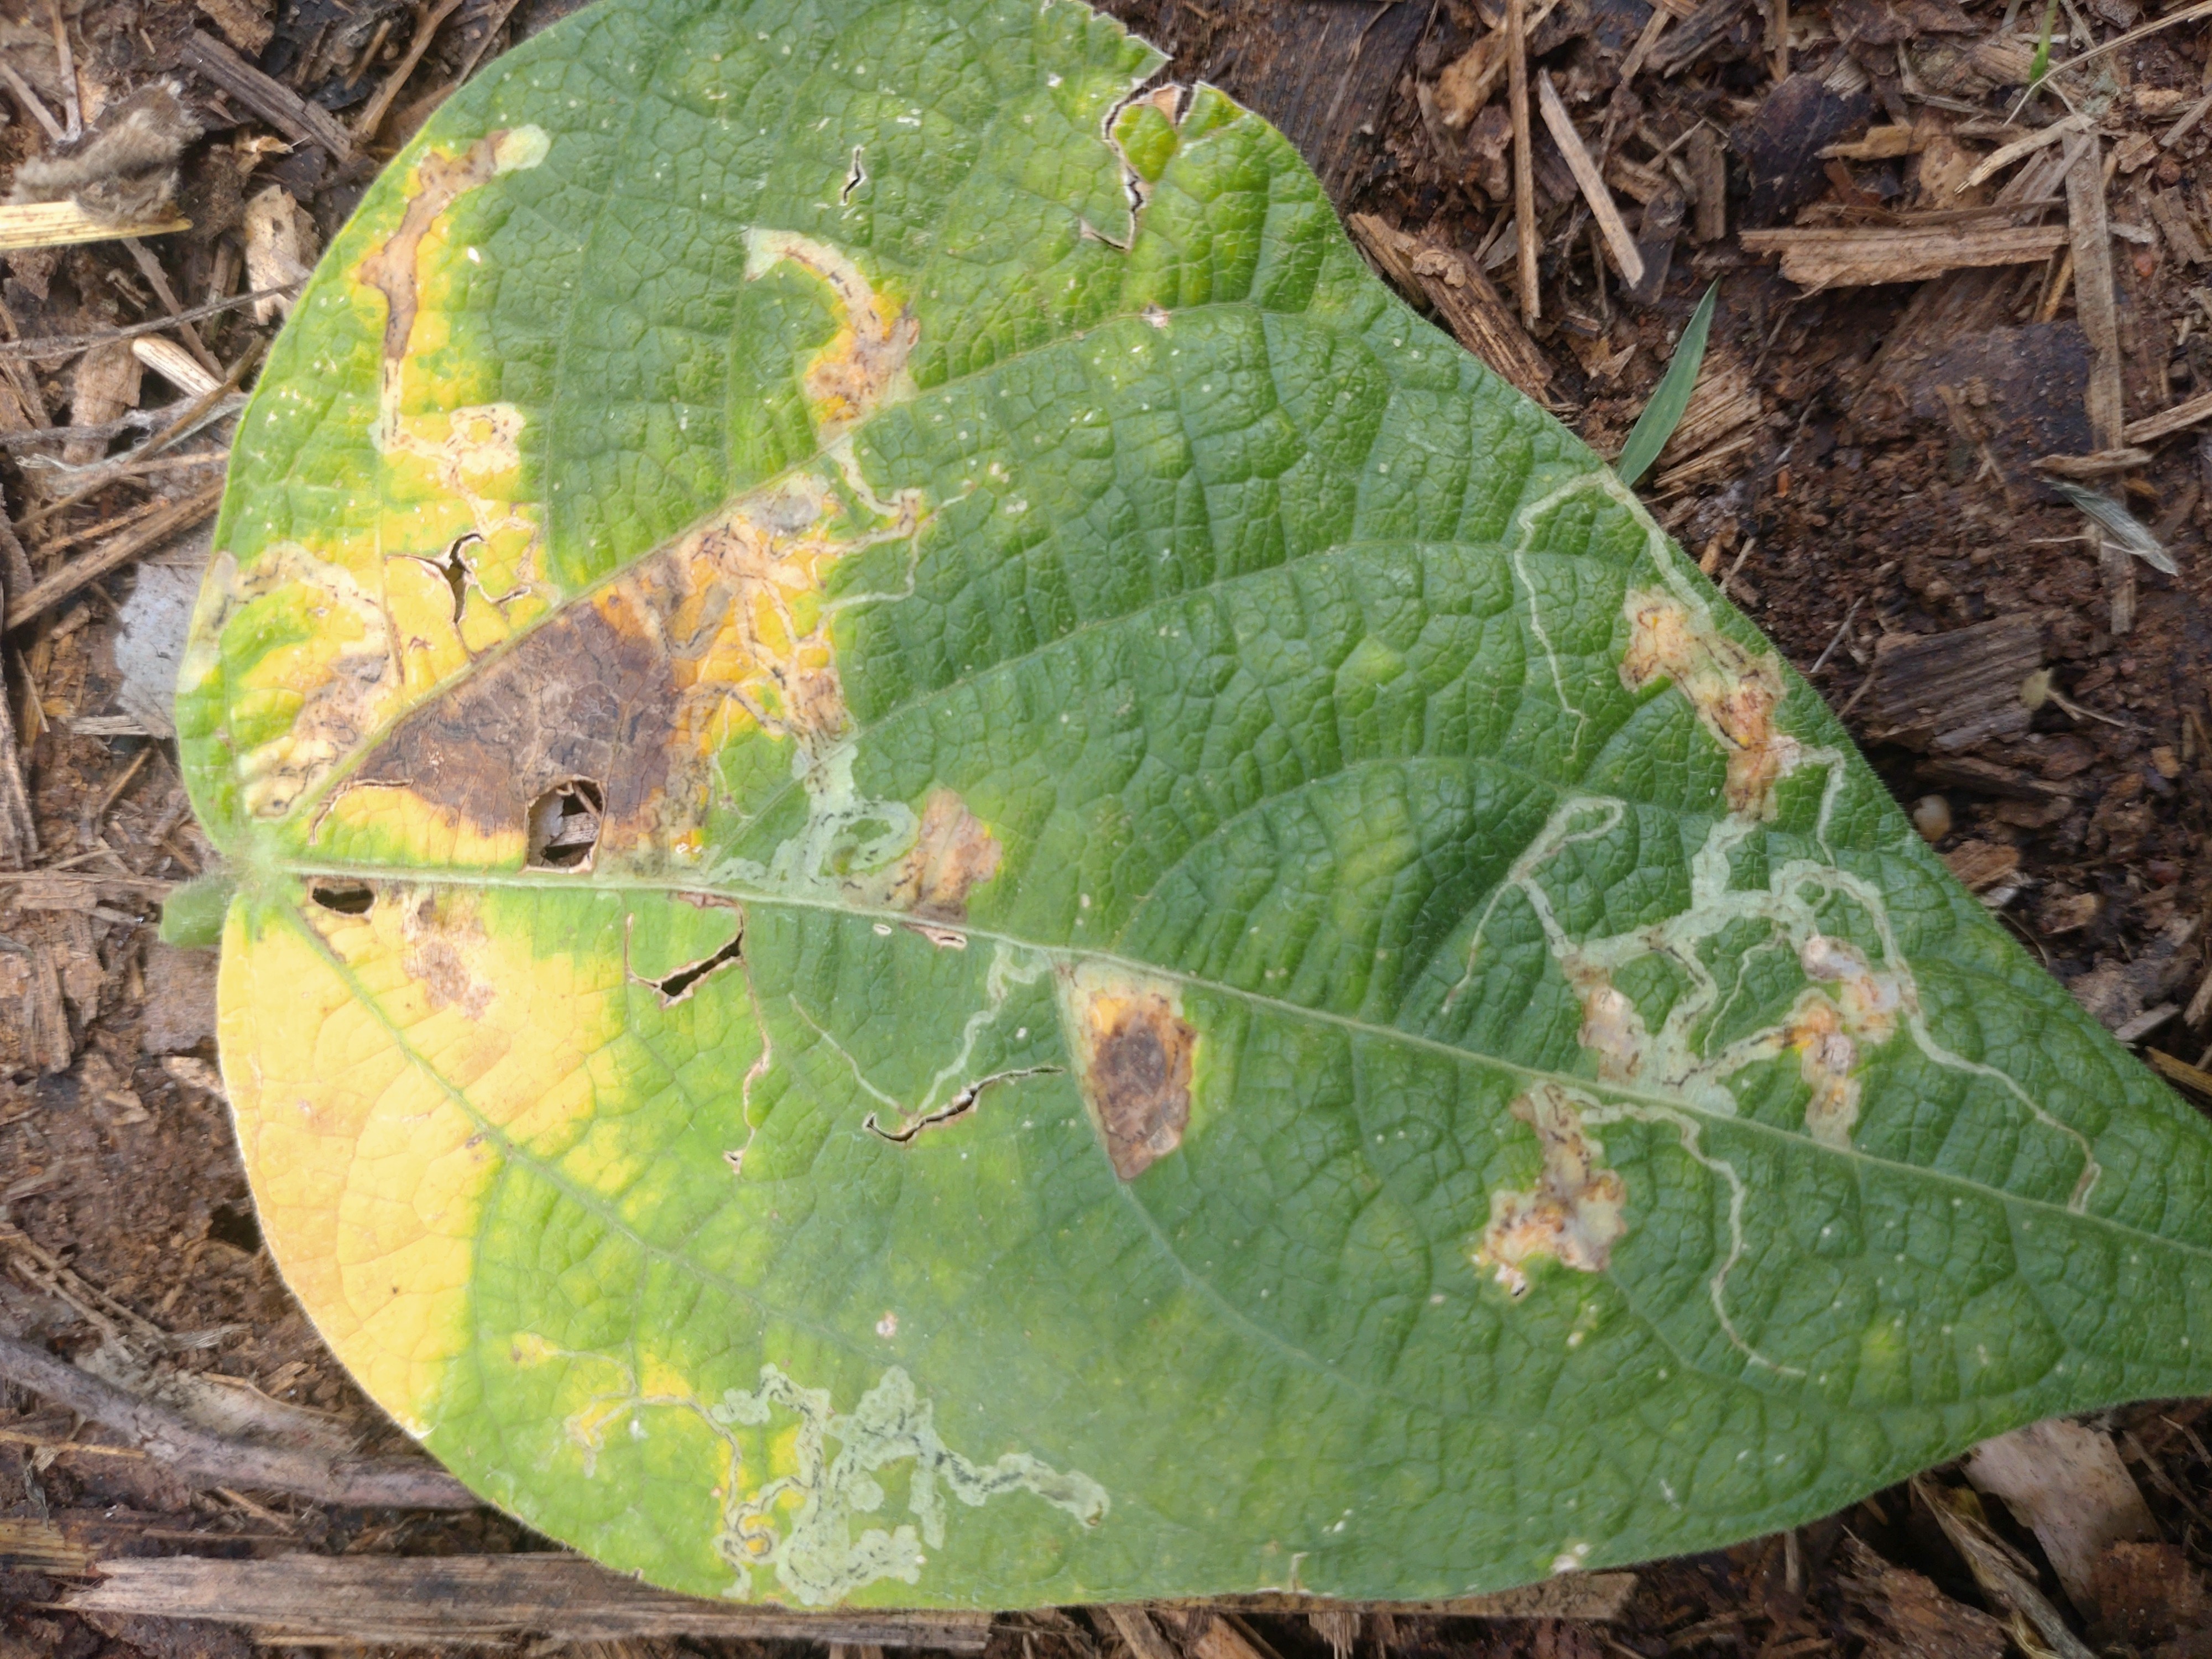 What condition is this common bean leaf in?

anthracnose
